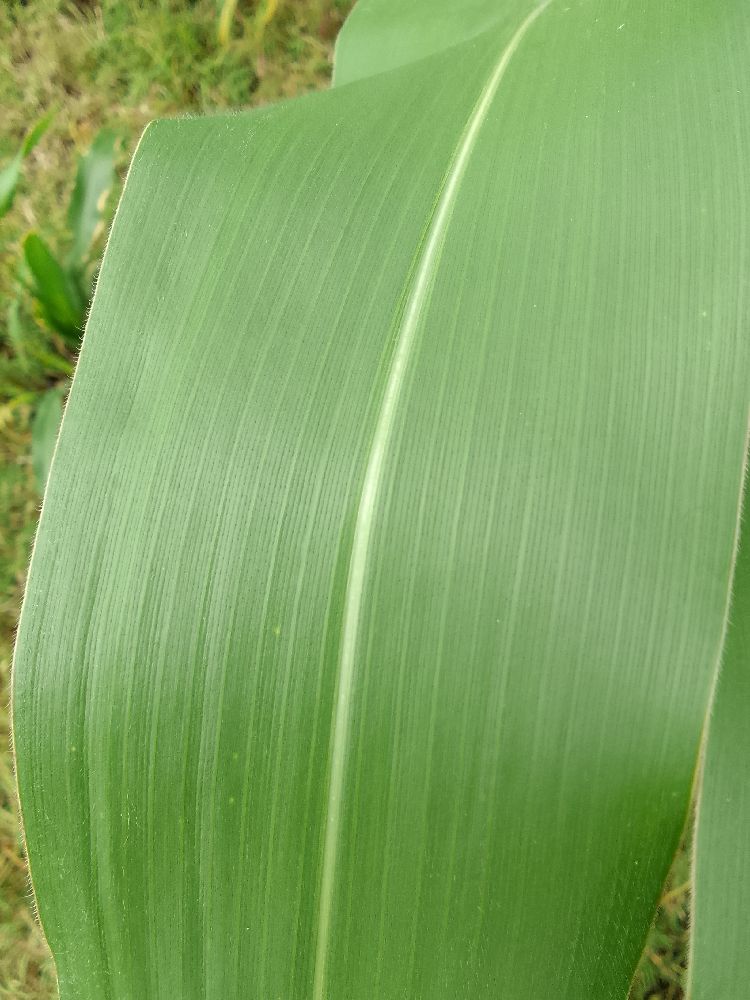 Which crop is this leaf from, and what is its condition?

maize, healthy
